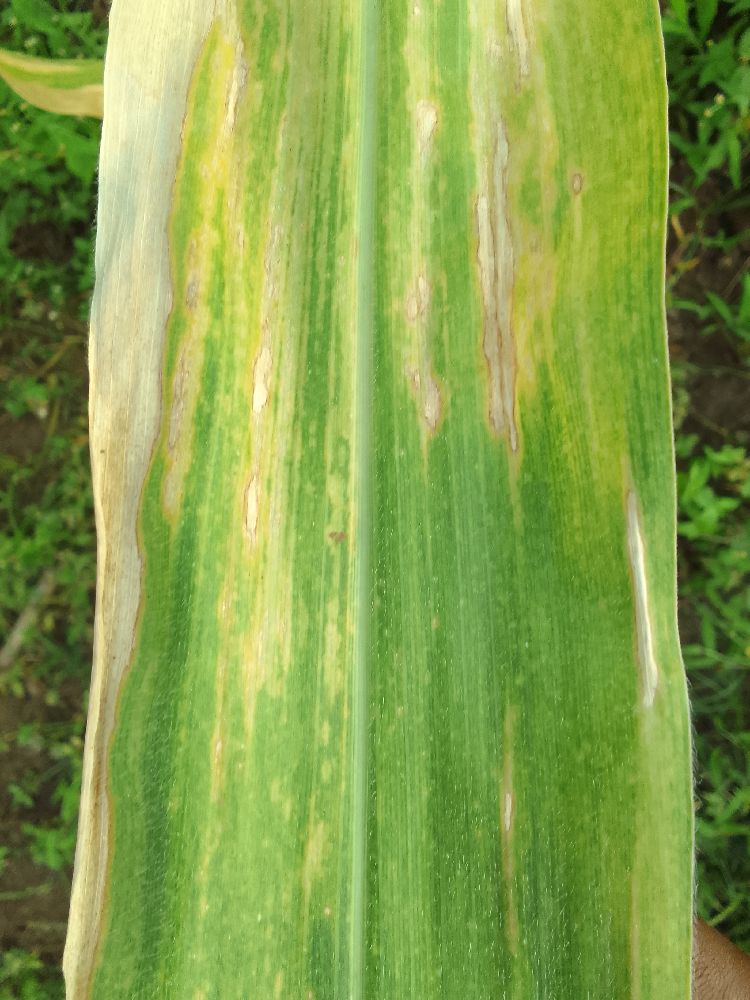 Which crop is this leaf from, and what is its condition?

maize, maize lethal necrosis
